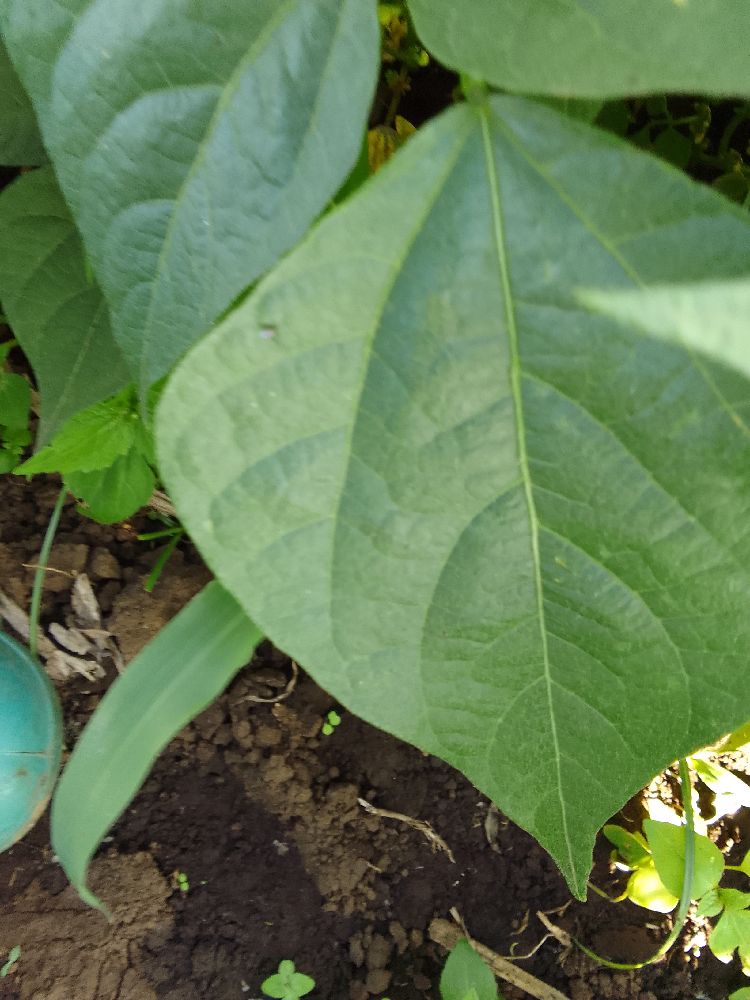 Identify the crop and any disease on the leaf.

common bean, healthy
